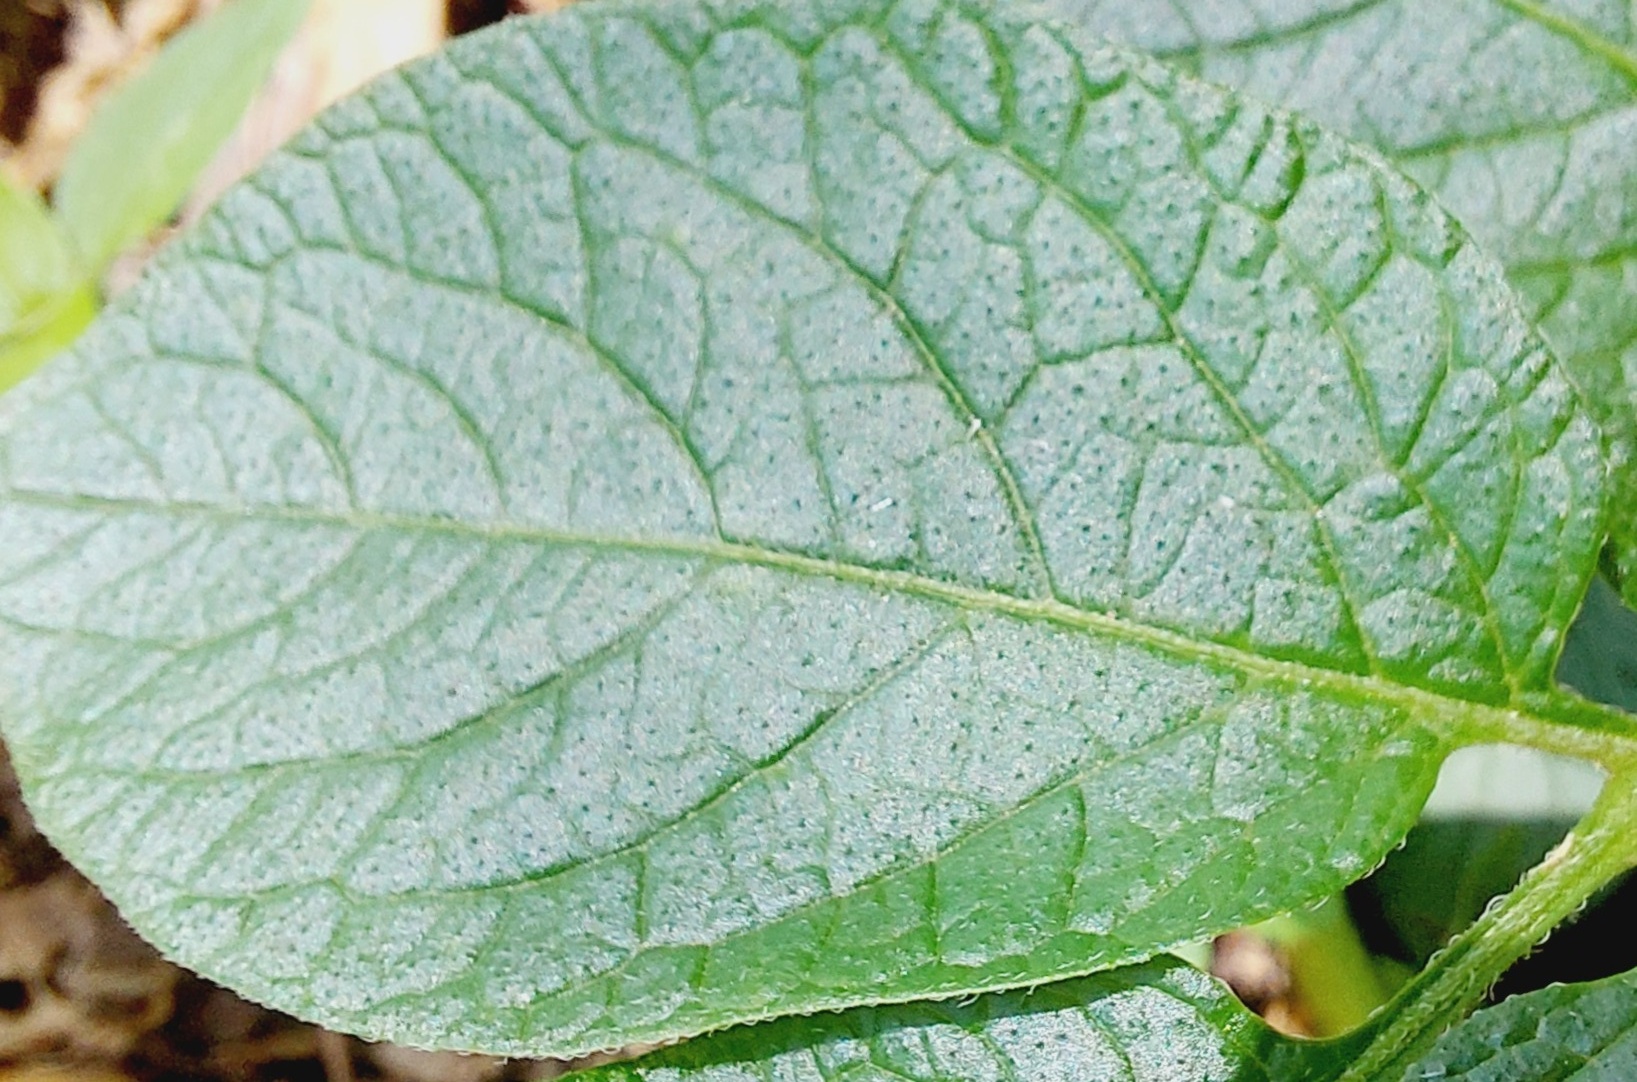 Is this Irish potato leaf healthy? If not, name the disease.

healthy
